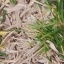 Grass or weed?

grass
